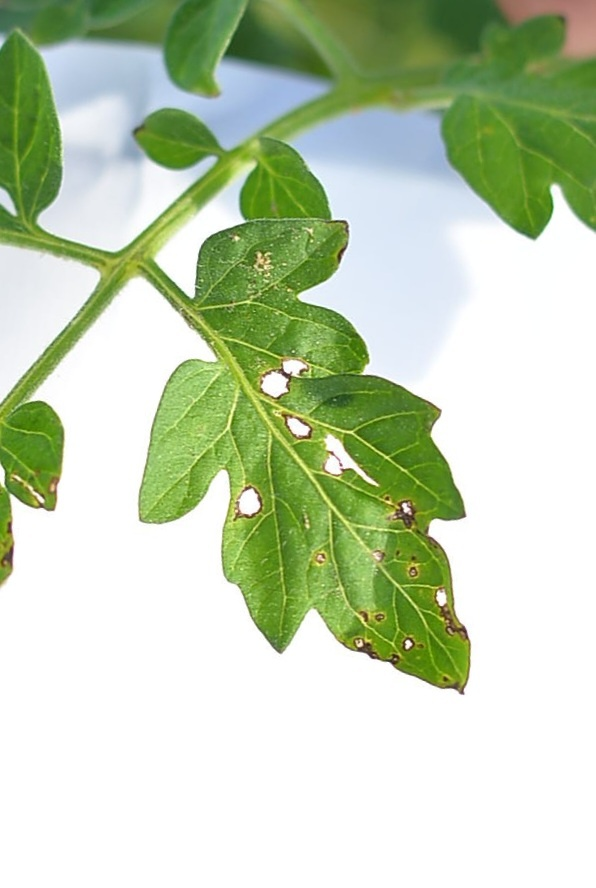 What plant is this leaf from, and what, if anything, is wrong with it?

tomato, infected
